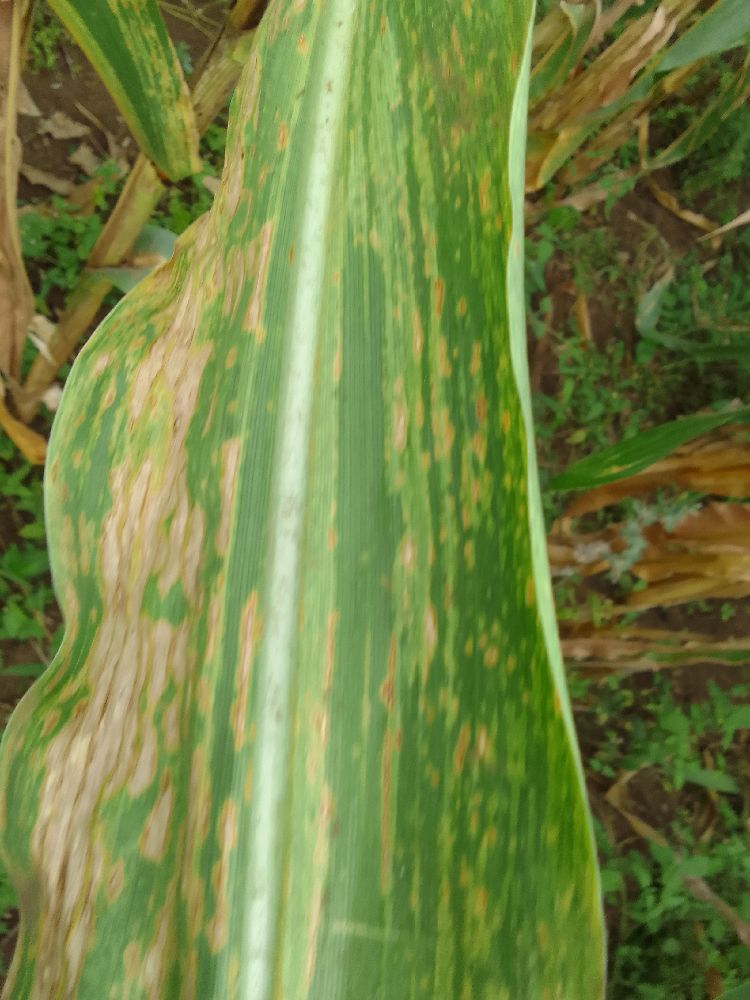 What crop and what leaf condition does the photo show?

maize, maize lethal necrosis
